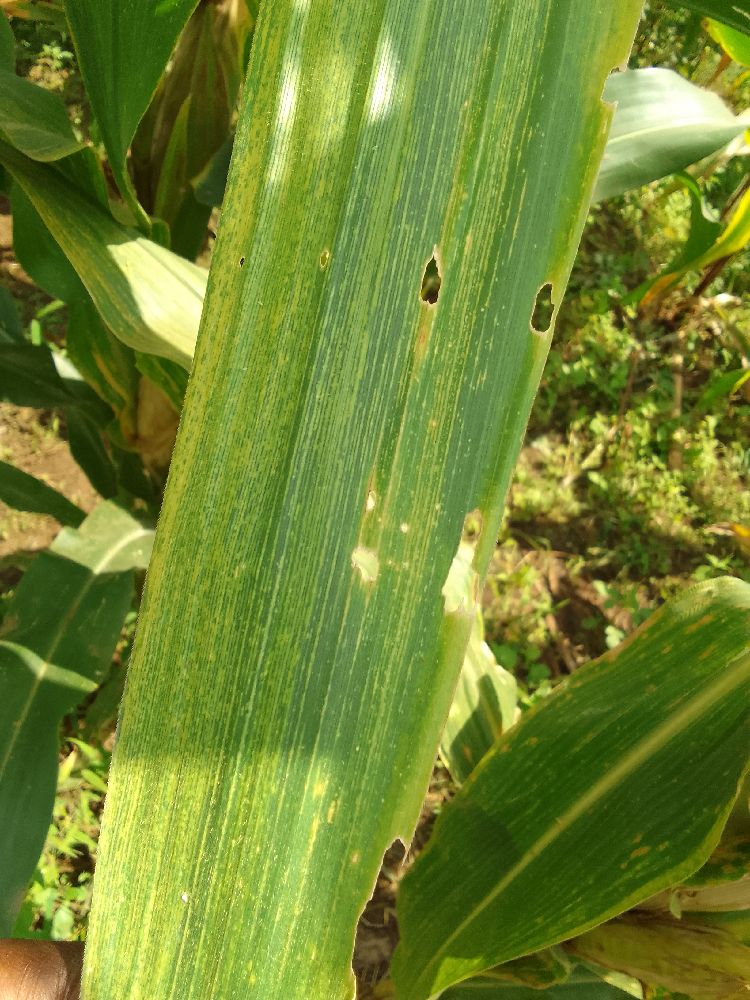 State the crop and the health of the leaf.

maize, maize lethal necrosis
